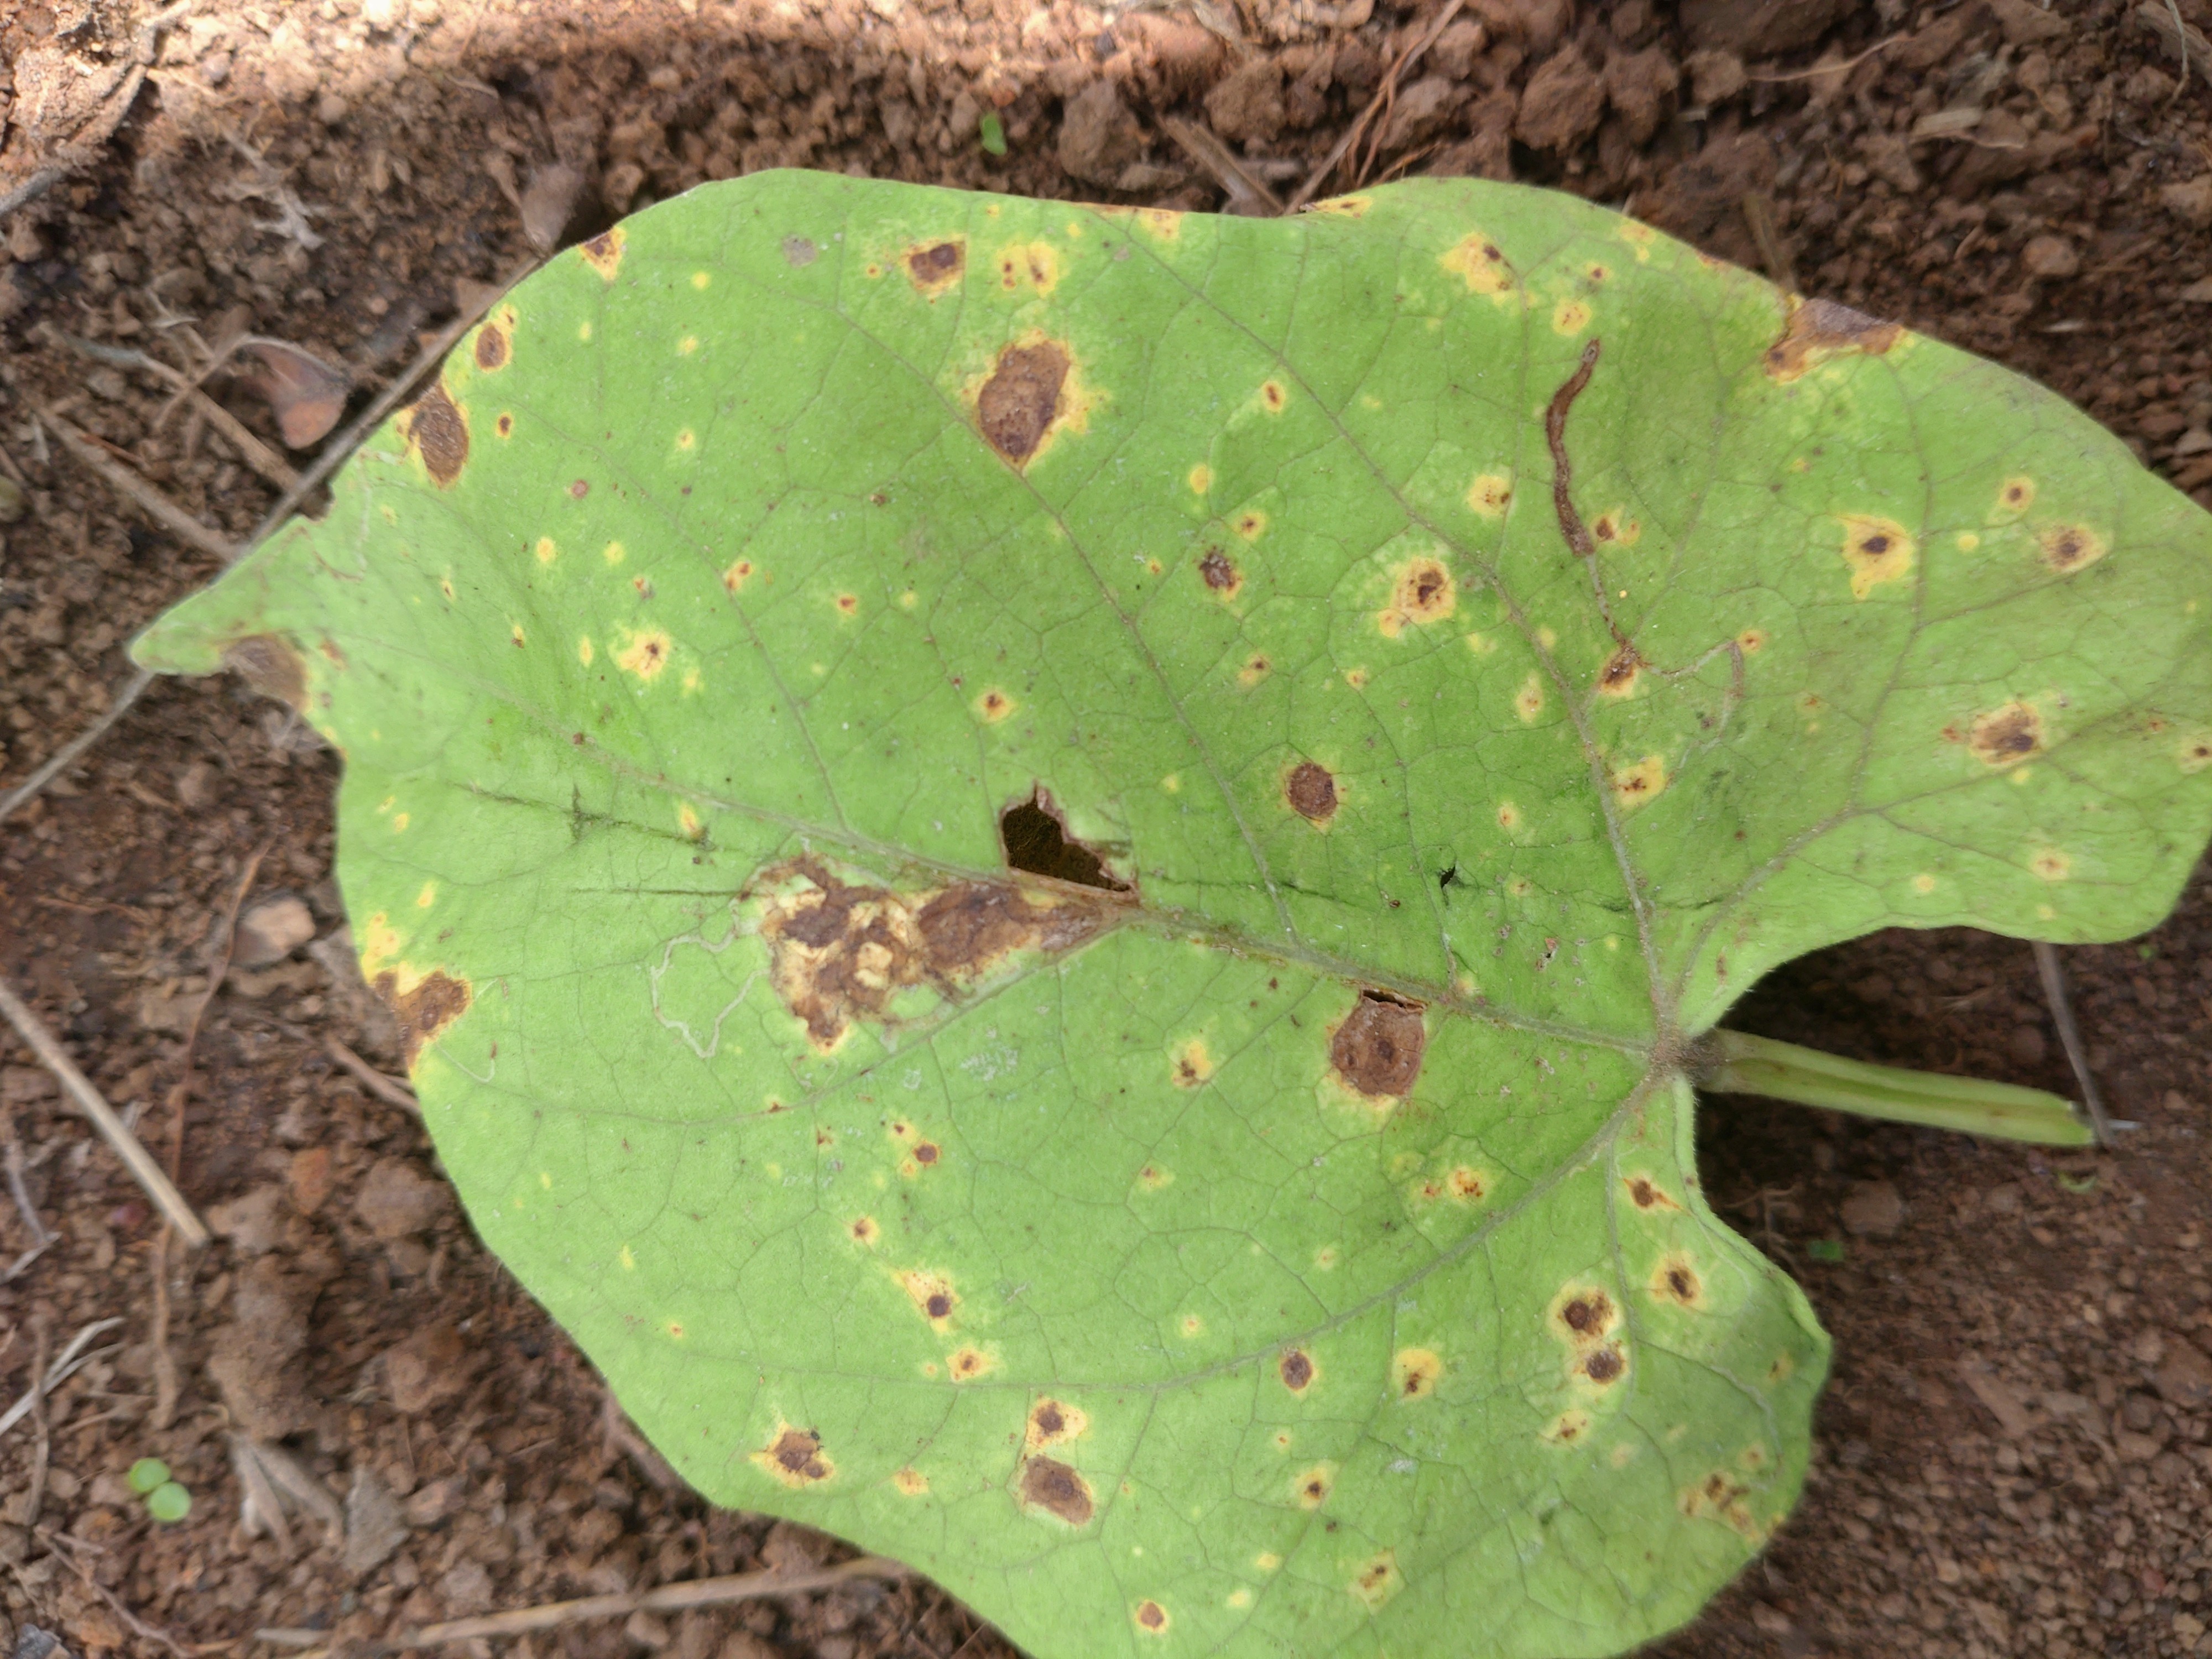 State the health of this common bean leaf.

rust
